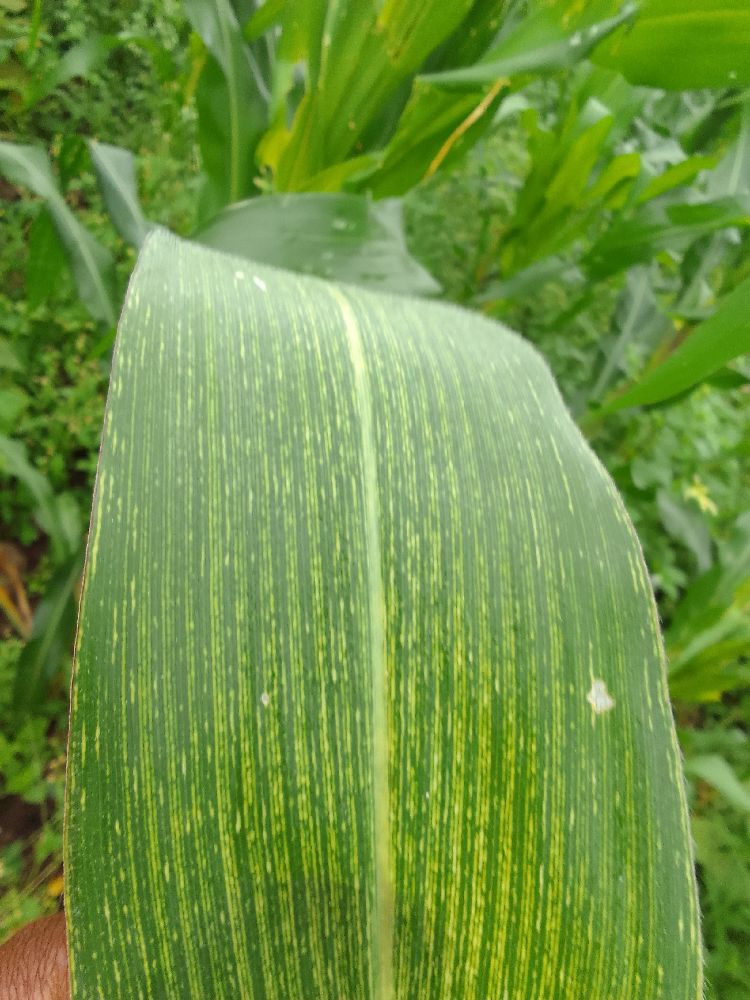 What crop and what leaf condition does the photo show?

maize, maize streak virus
